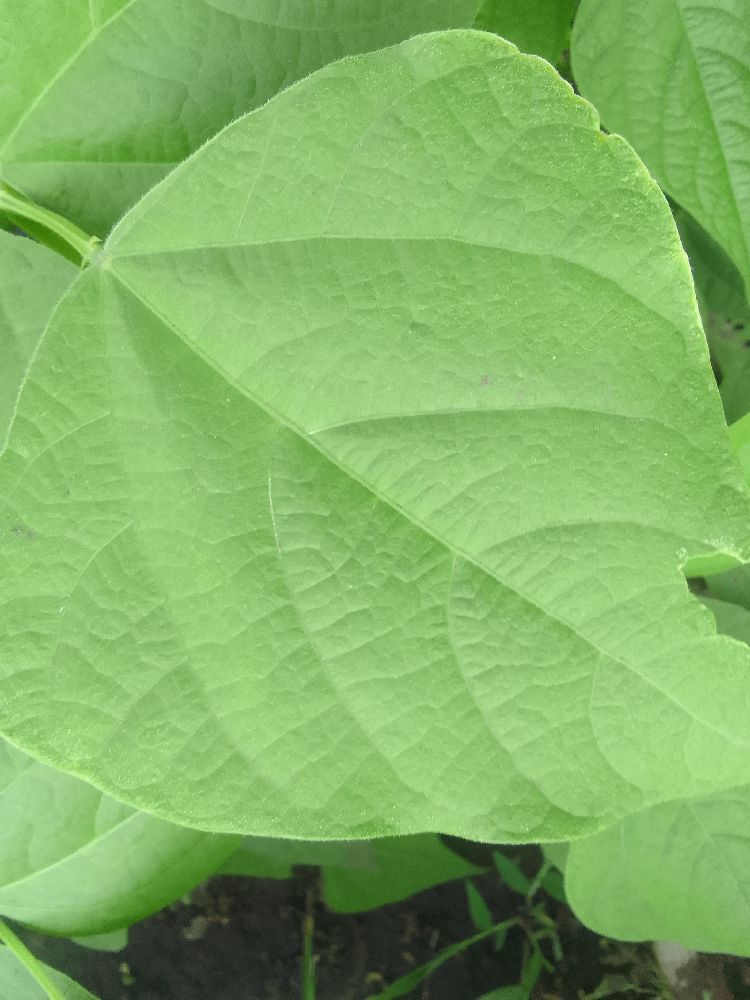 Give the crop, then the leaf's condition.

common bean, healthy
